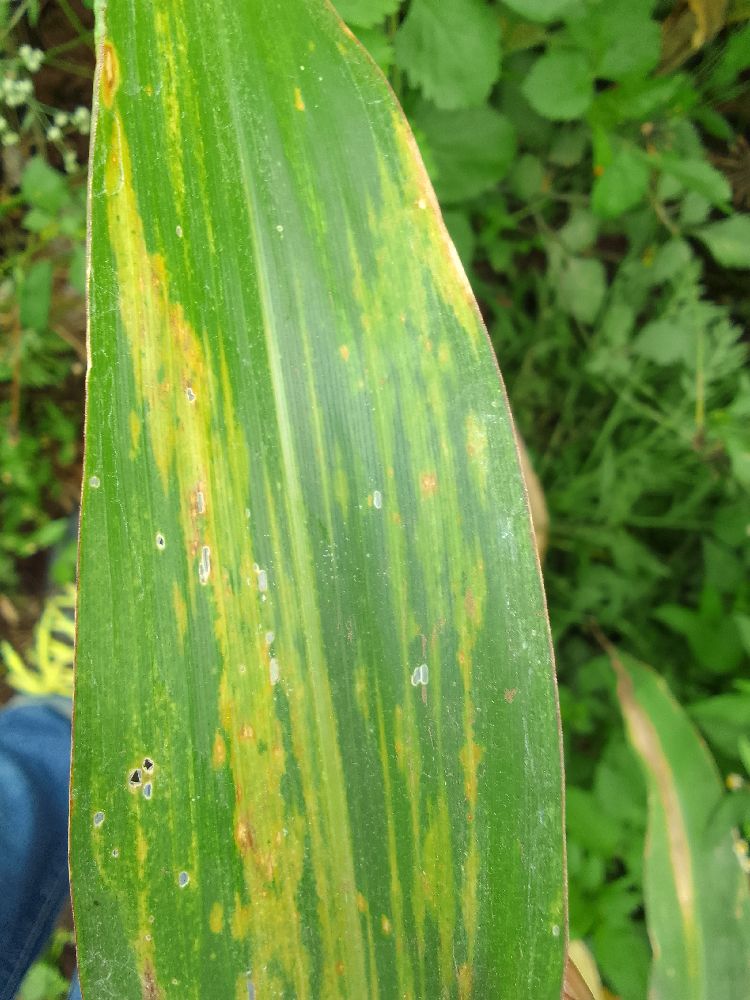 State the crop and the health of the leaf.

maize, maize lethal necrosis
